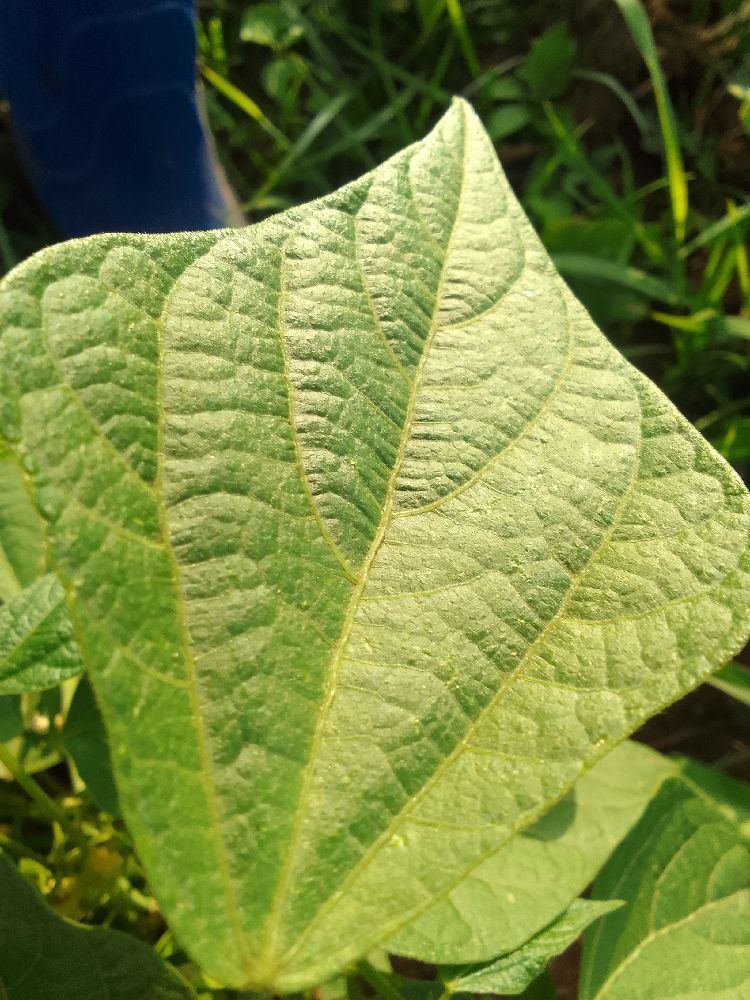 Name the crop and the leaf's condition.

common bean, healthy
